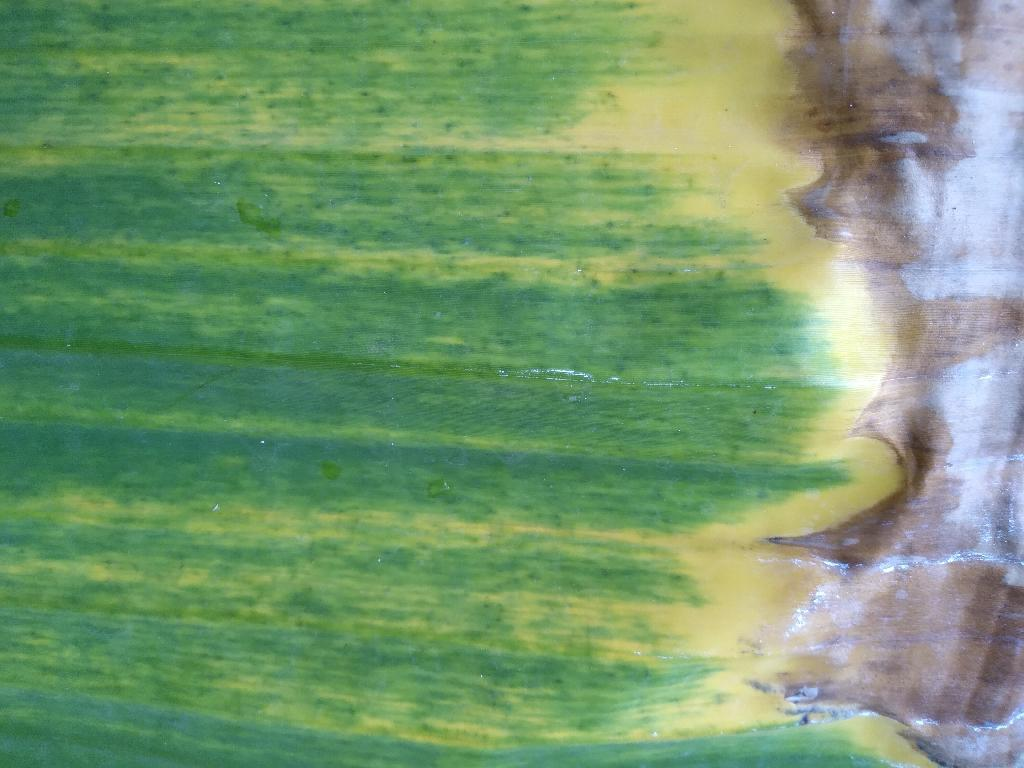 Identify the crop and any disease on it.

banana, fusarium wilt race 1
